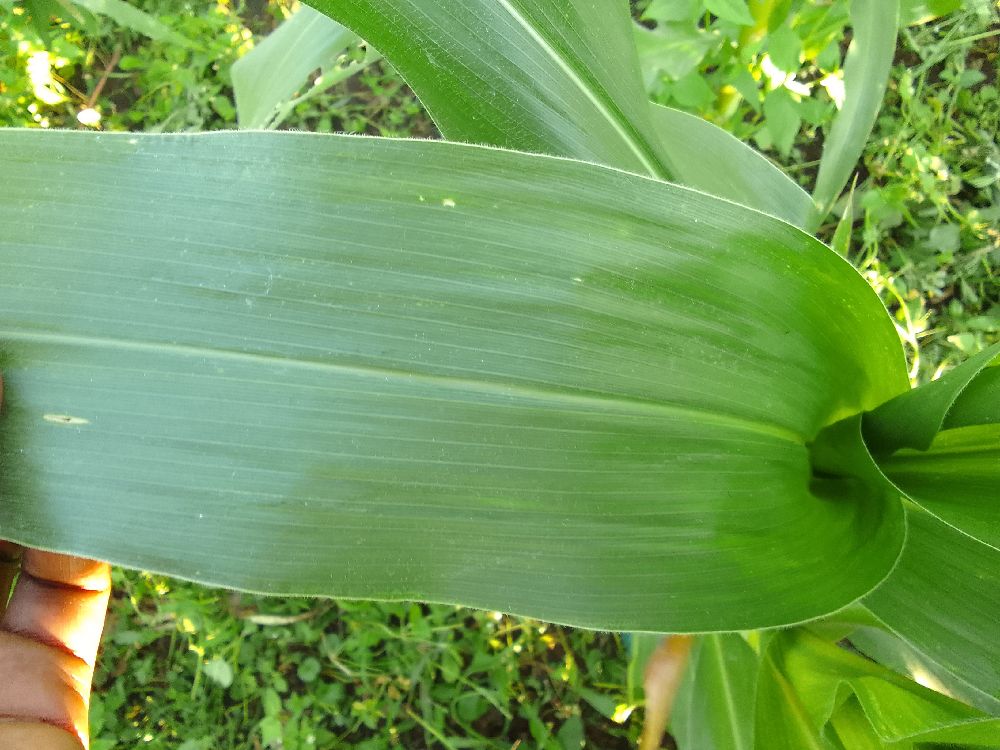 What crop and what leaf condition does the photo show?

maize, healthy
